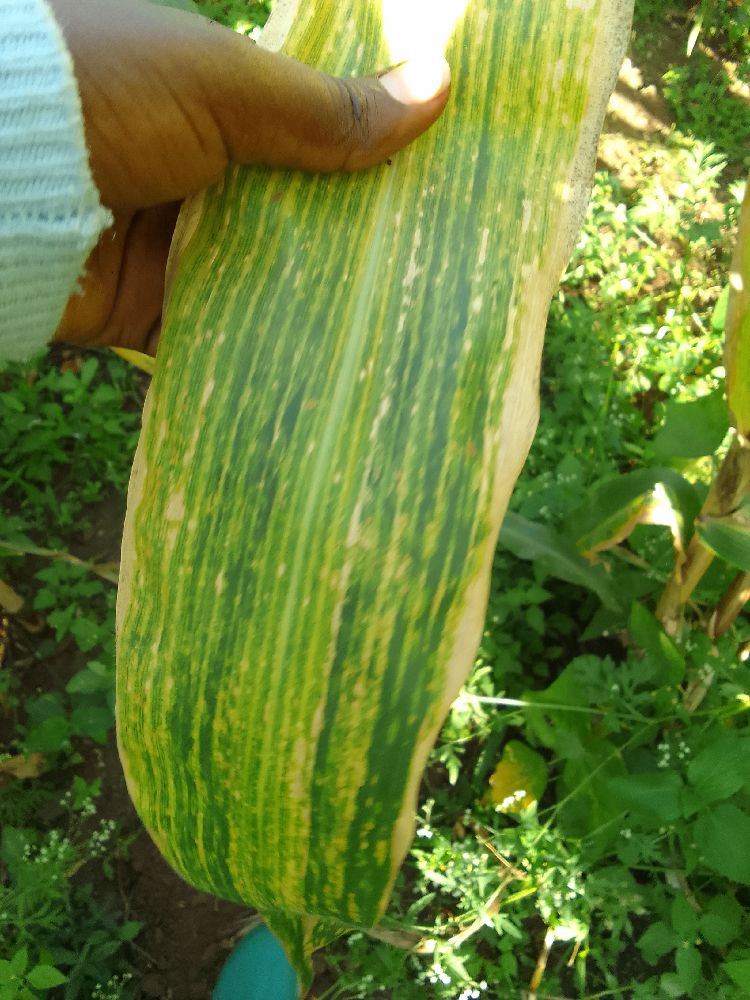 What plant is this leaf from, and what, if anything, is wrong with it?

maize, maize lethal necrosis
